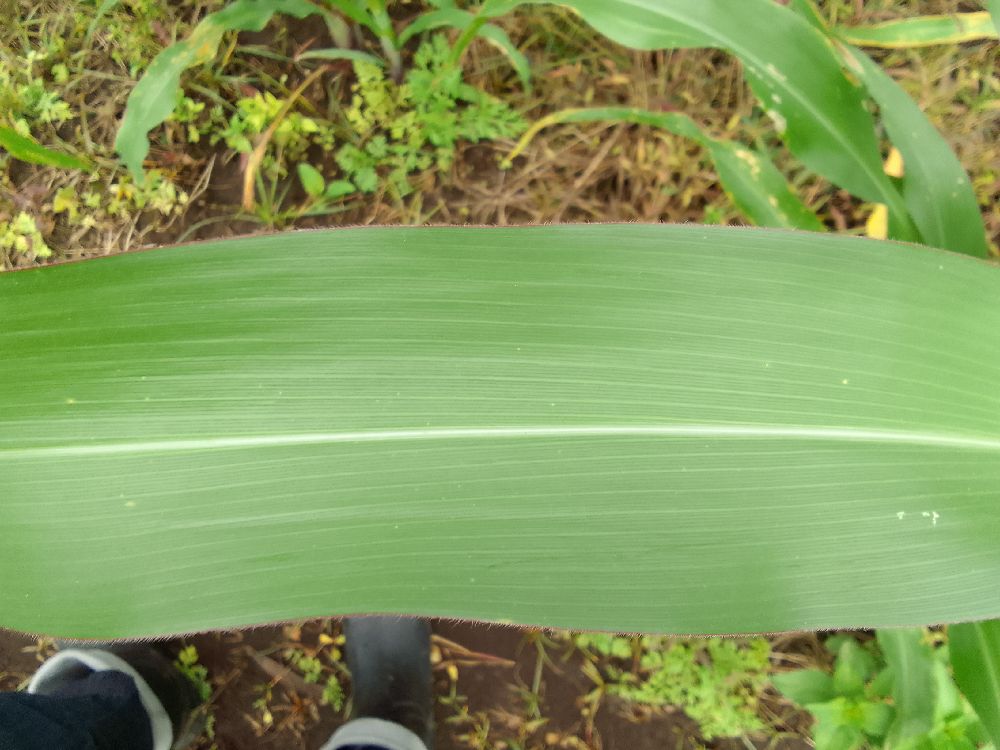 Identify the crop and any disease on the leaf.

maize, healthy
